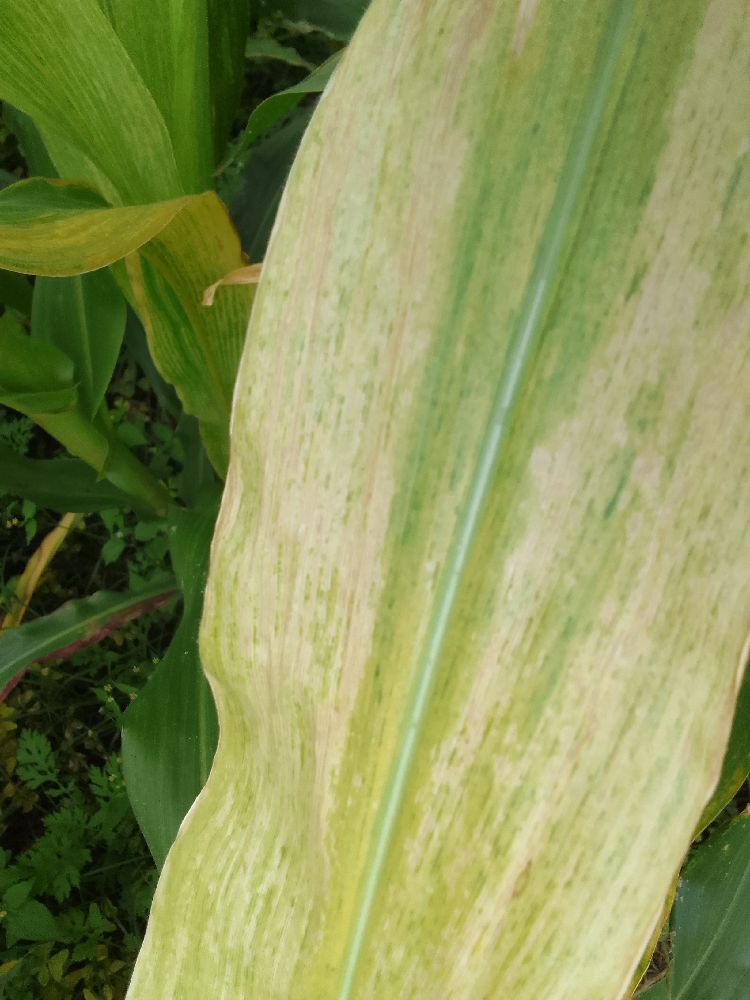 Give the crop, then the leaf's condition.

maize, maize lethal necrosis
